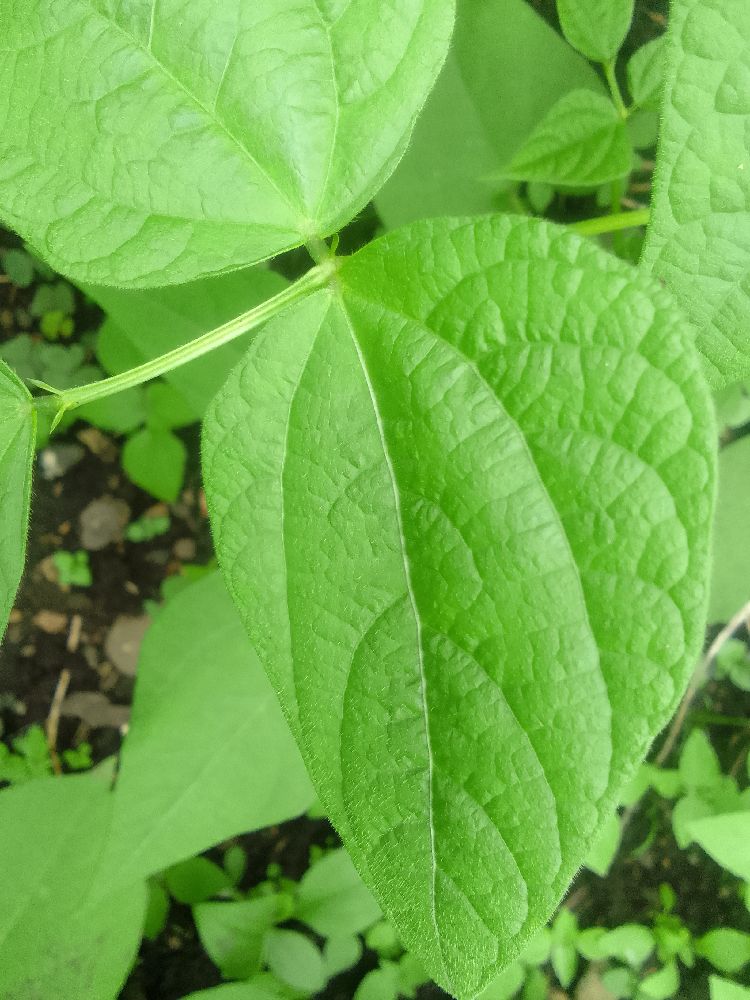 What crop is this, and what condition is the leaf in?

common bean, healthy
